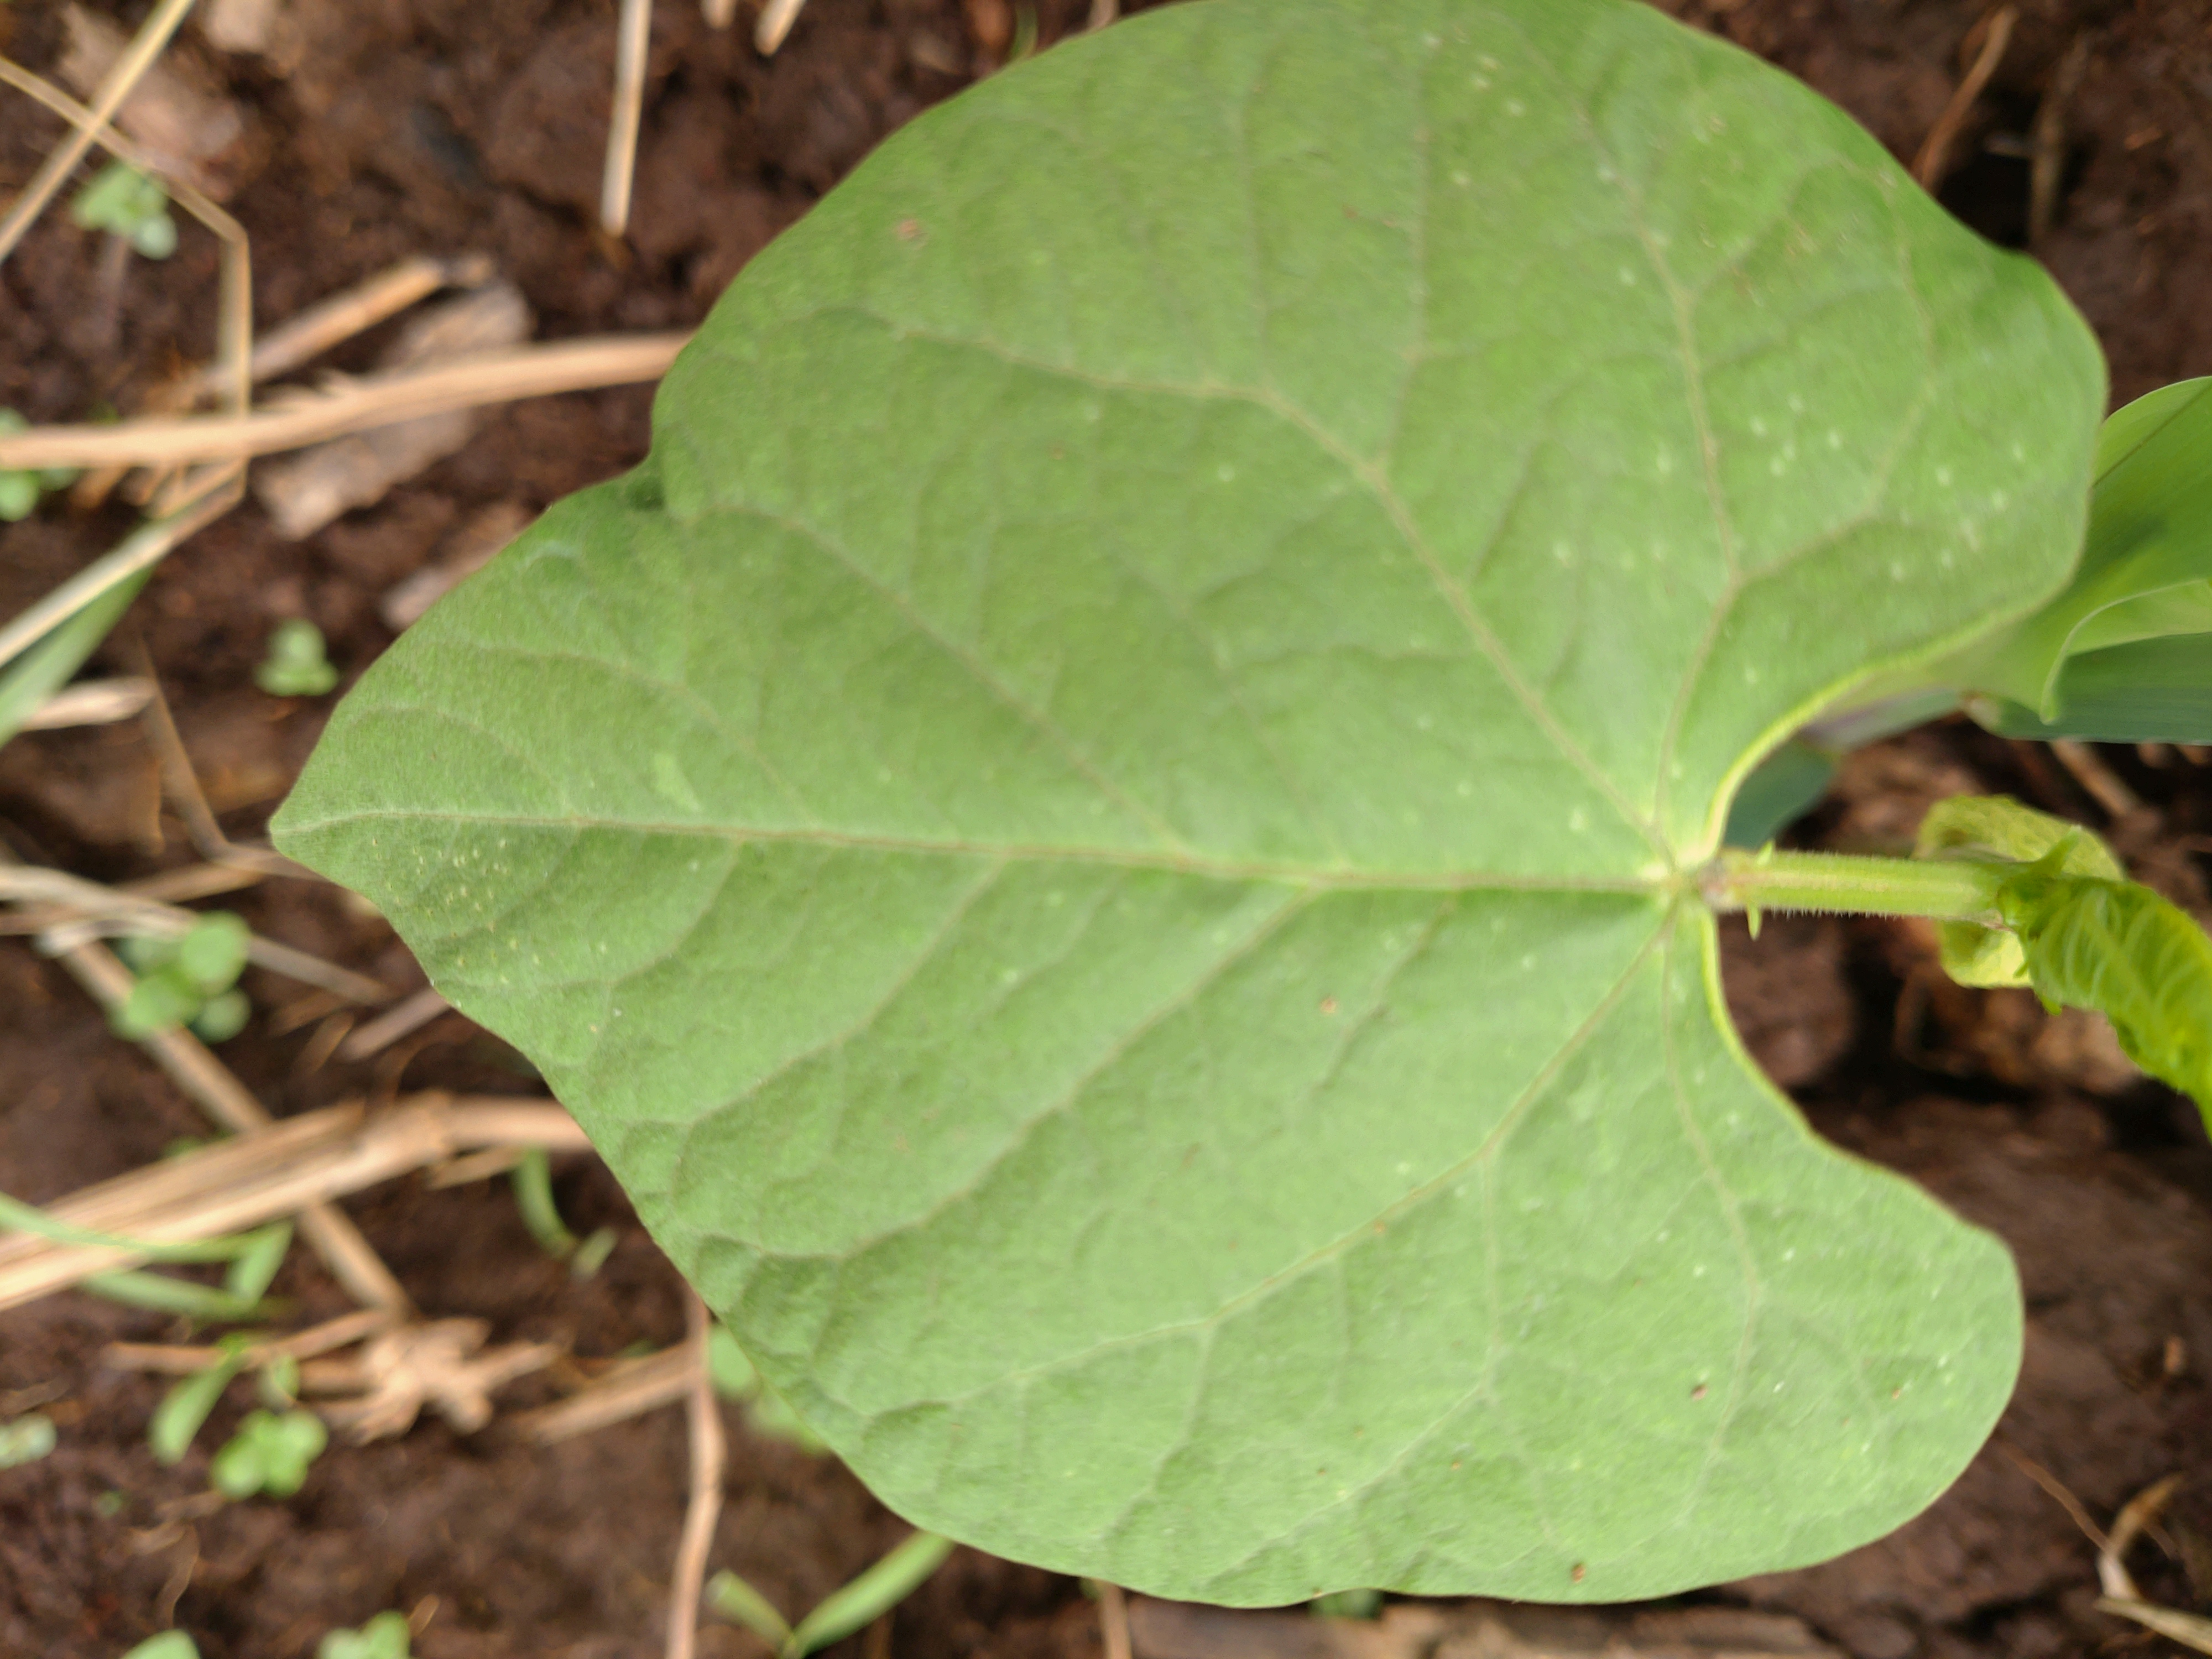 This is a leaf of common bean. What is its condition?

healthy
